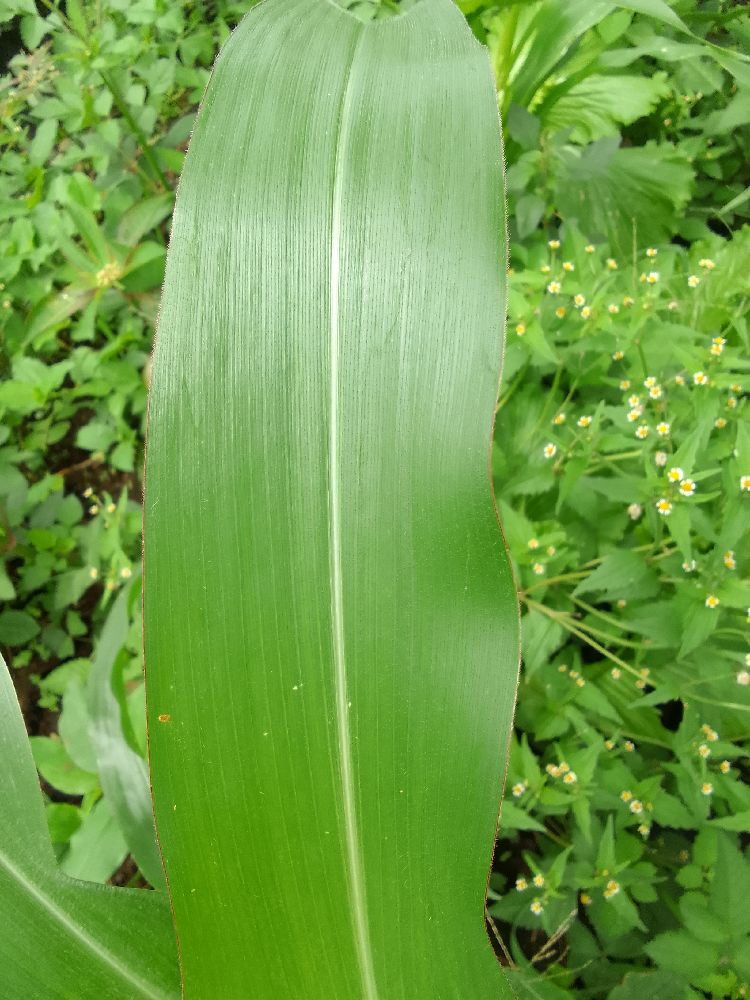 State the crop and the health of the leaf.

maize, healthy
